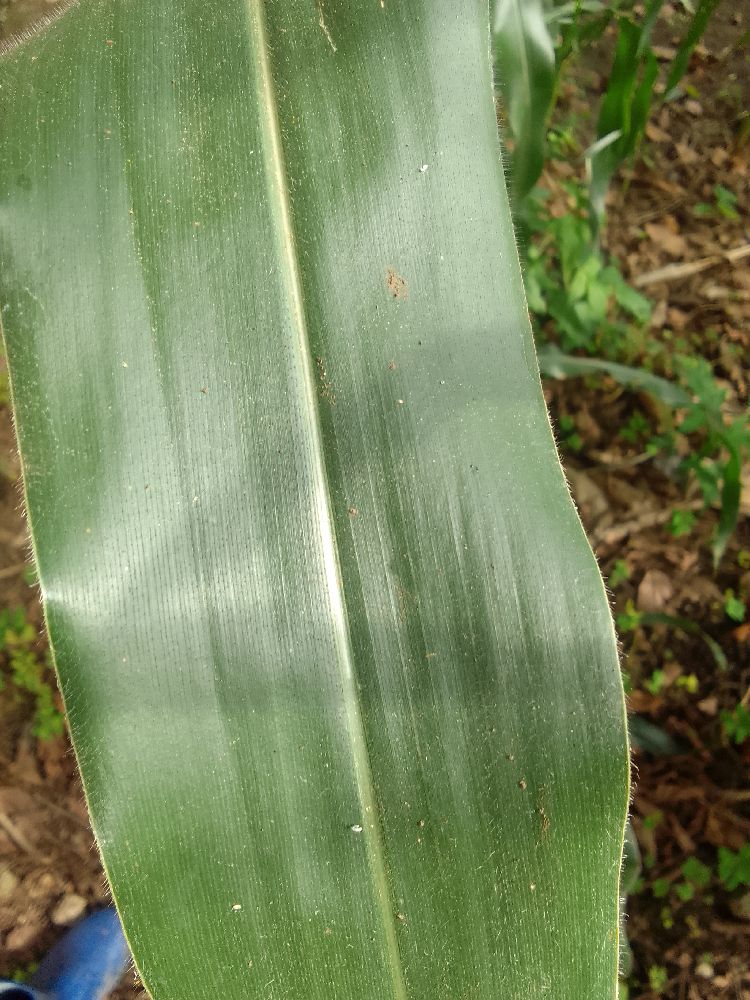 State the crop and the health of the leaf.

maize, maize streak virus
